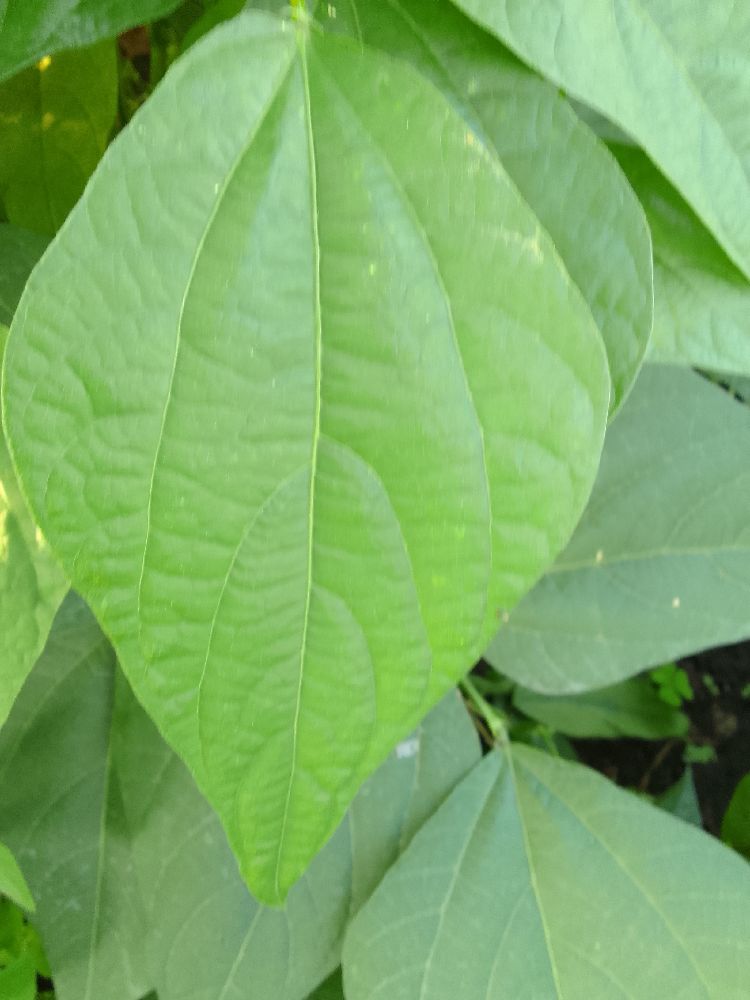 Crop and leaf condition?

common bean, healthy
